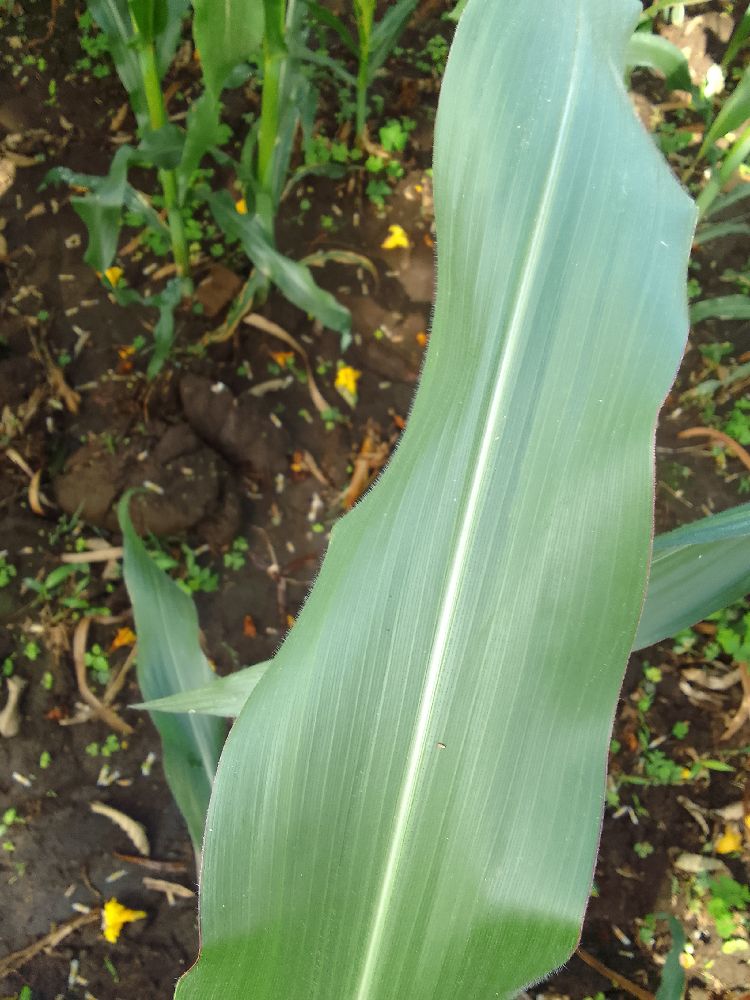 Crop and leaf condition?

maize, healthy
